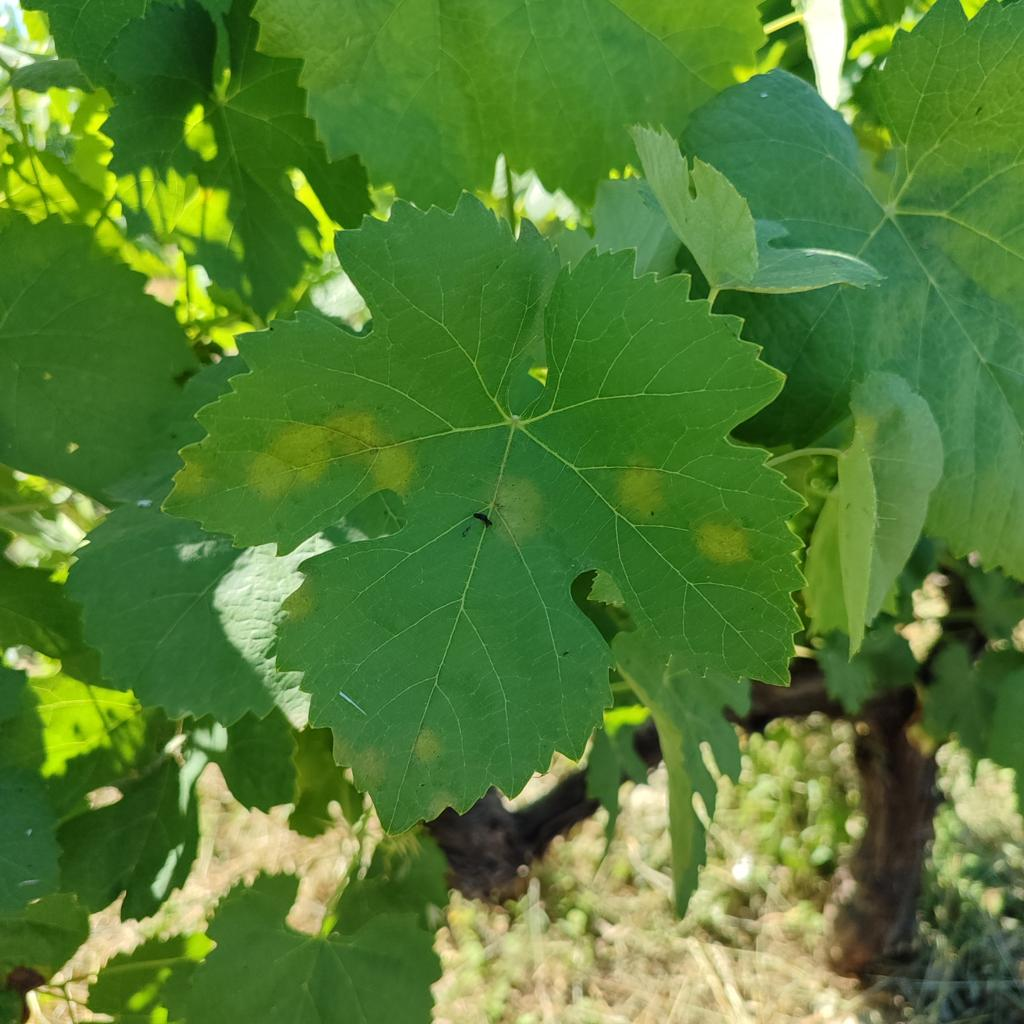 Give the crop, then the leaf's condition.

grapevine, downy mildew
